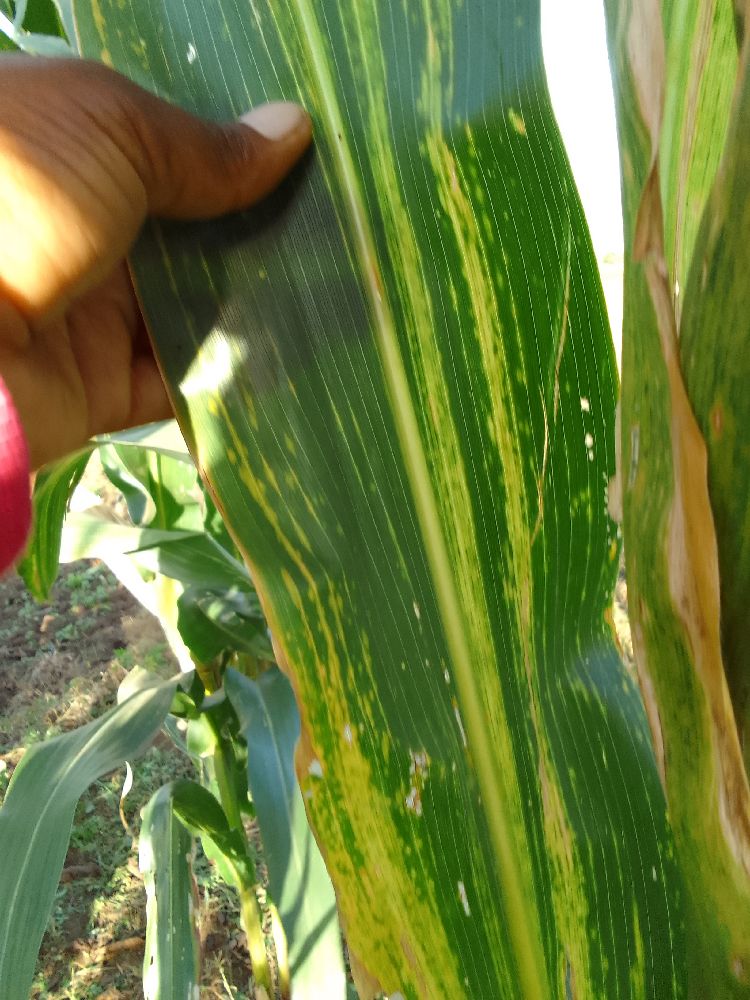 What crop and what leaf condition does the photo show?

maize, maize lethal necrosis
